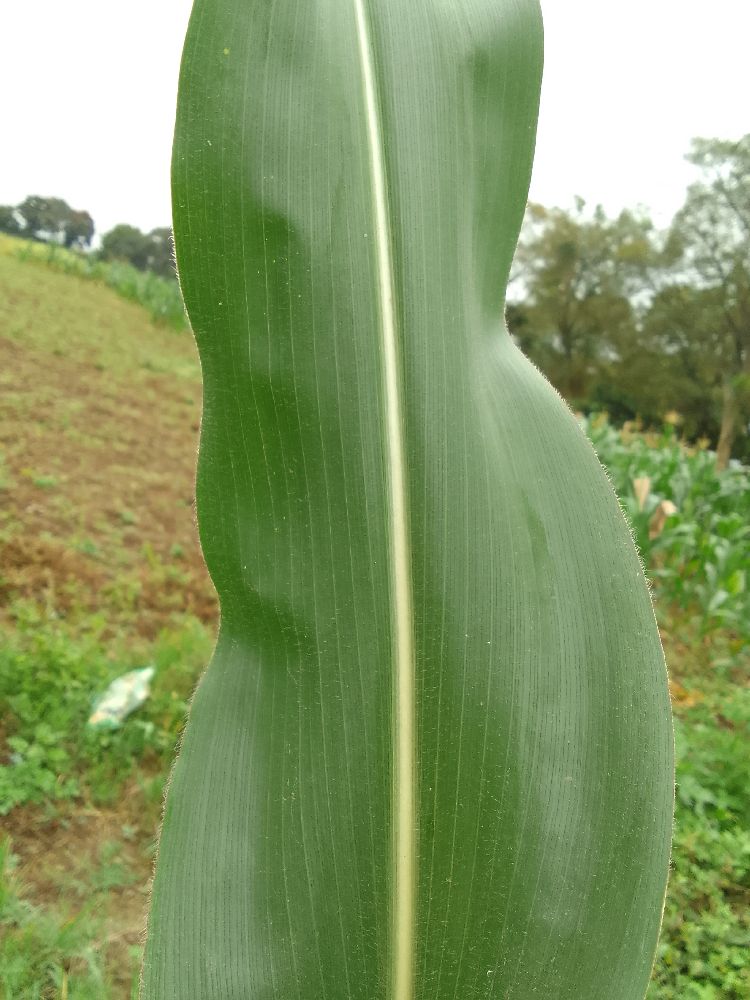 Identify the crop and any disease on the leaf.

maize, healthy
